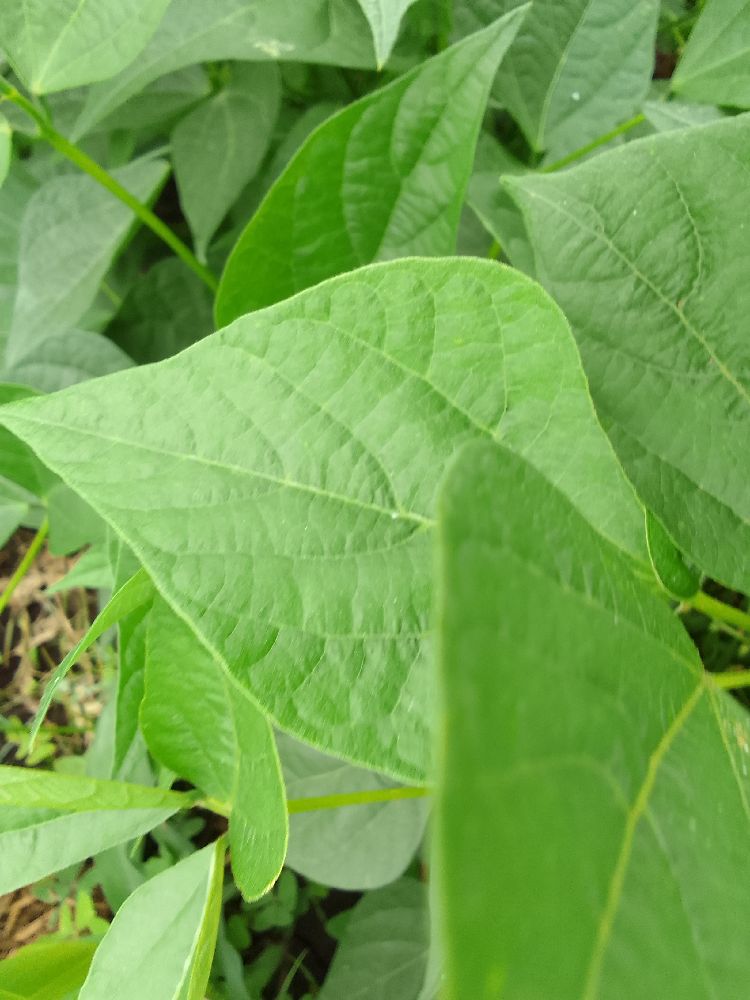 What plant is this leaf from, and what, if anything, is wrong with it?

common bean, healthy
